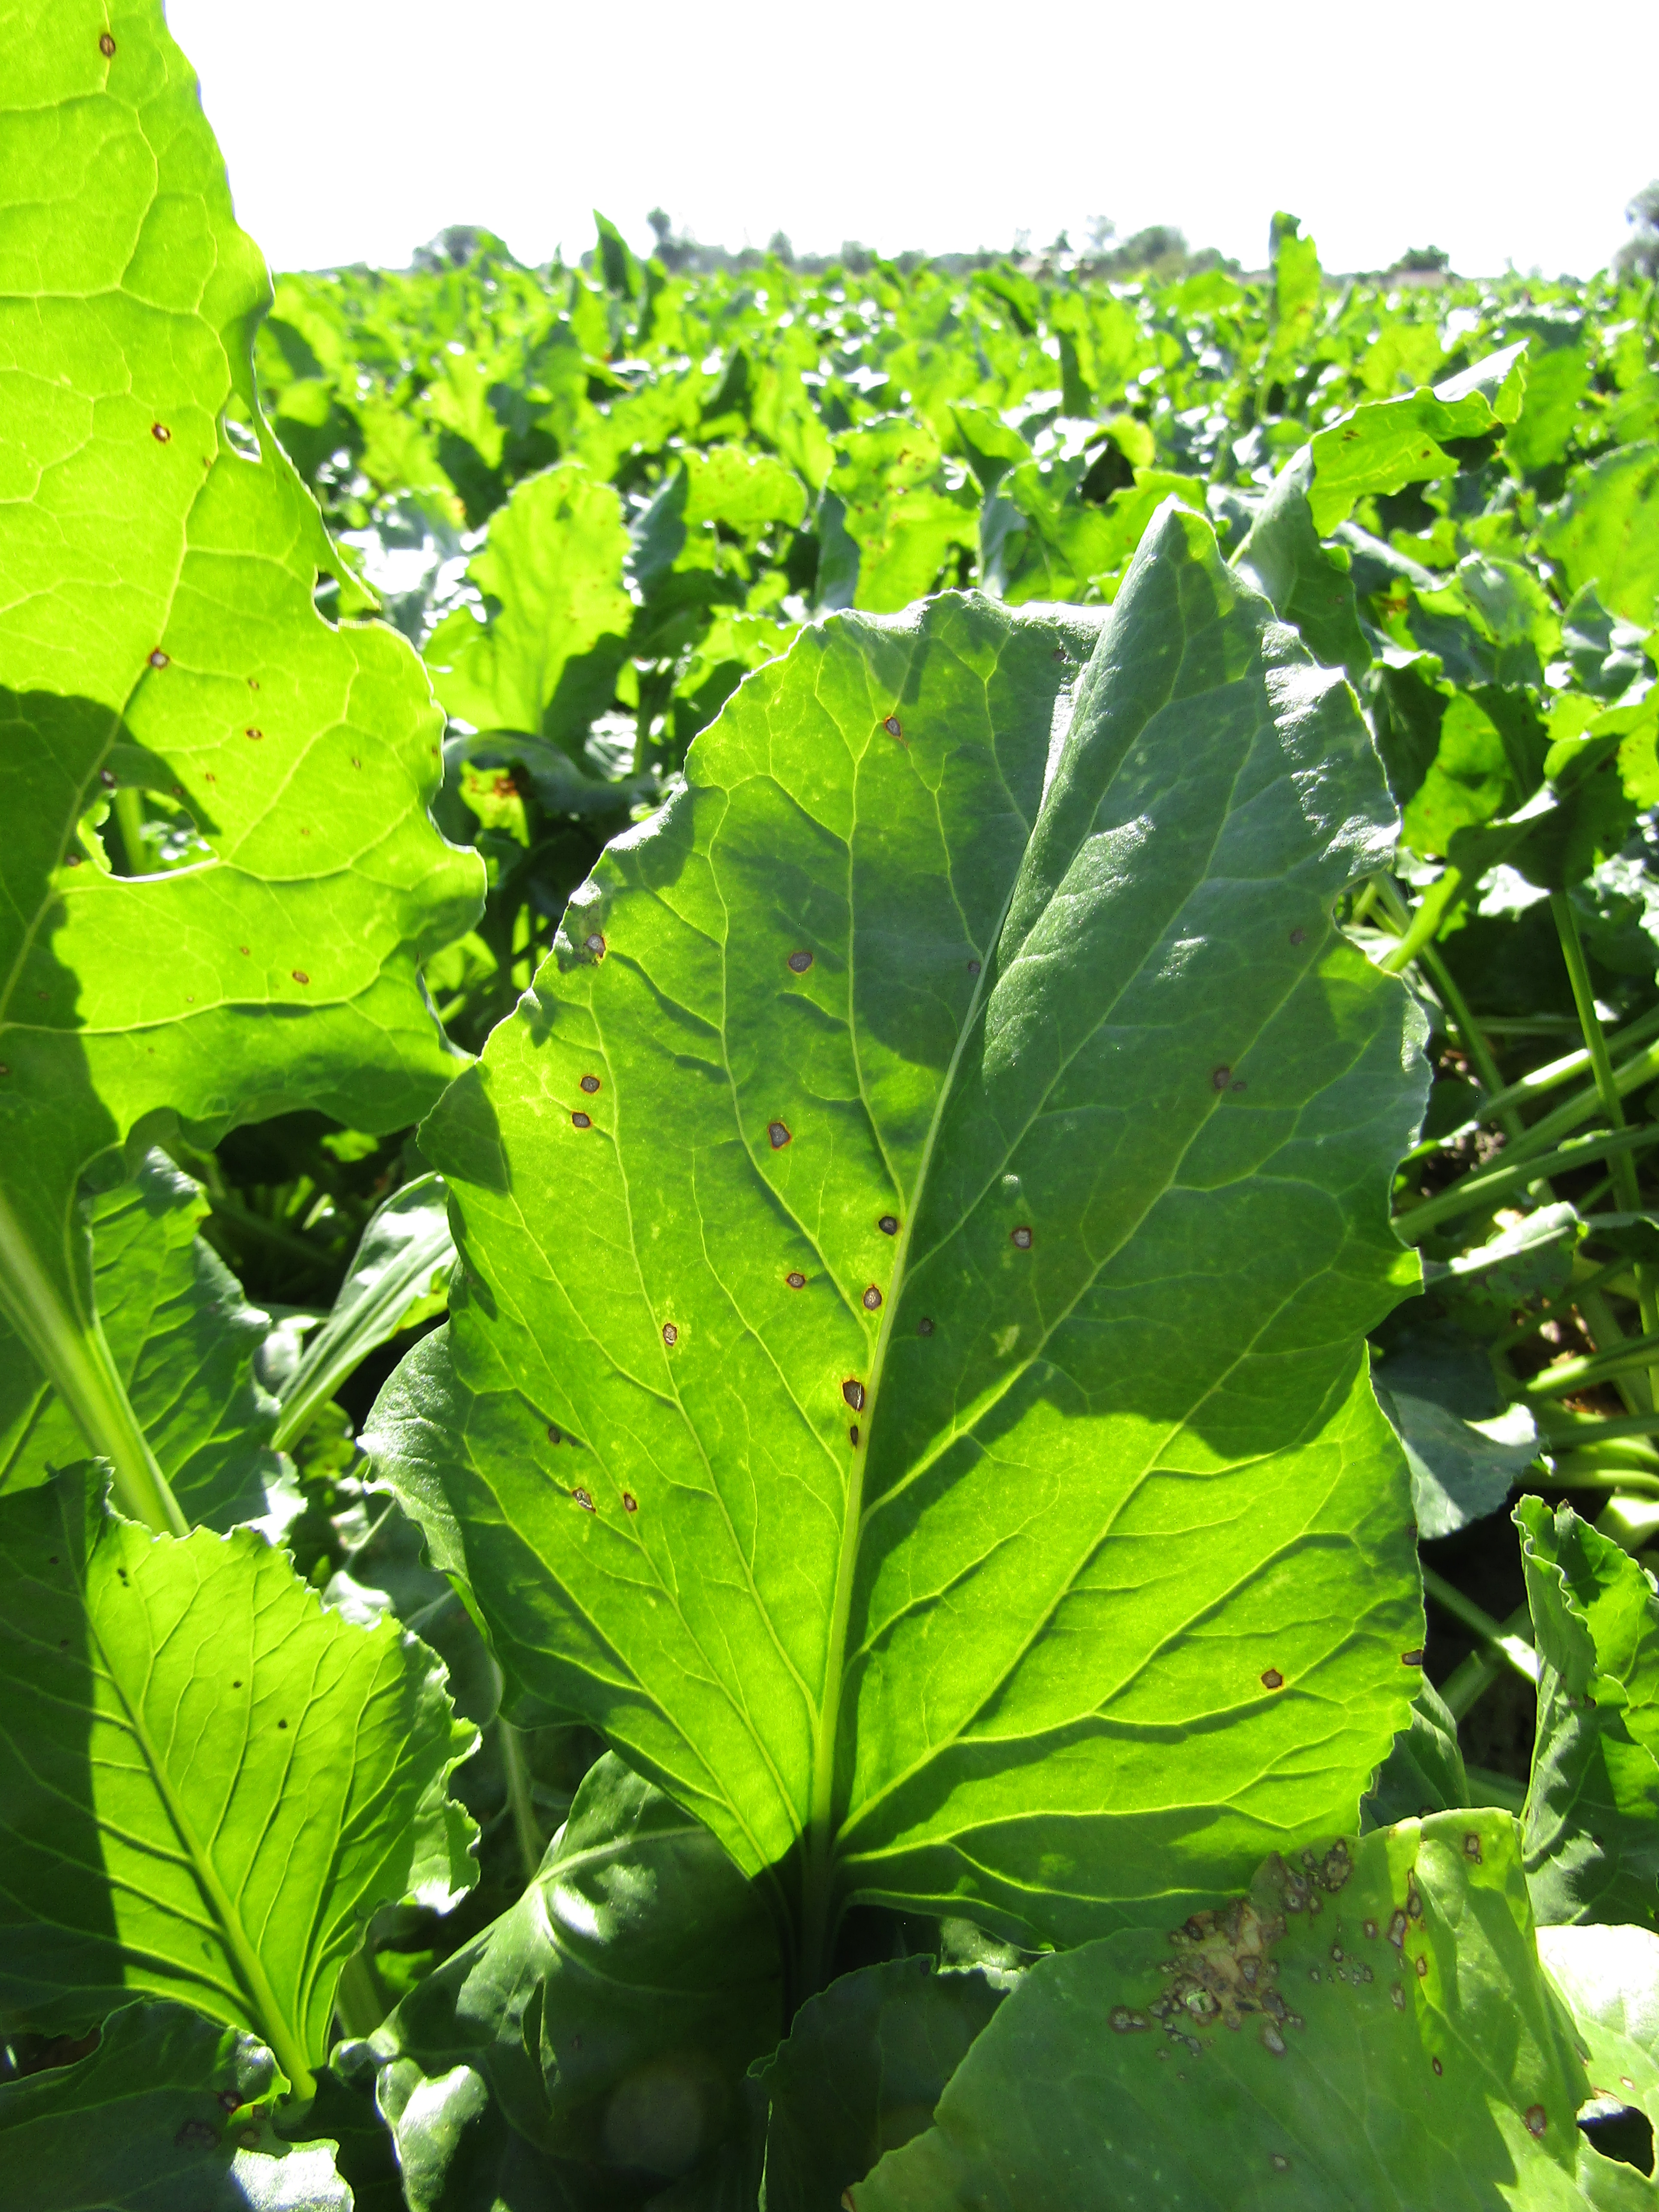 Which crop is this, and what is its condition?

beet, cercospora
